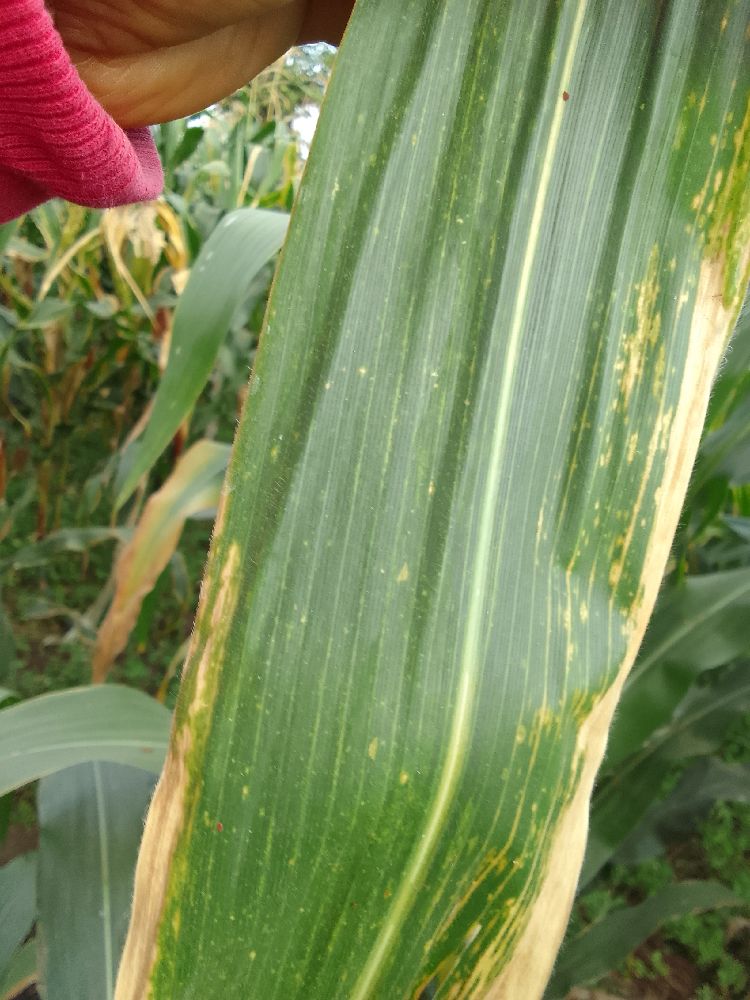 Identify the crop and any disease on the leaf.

maize, maize lethal necrosis
